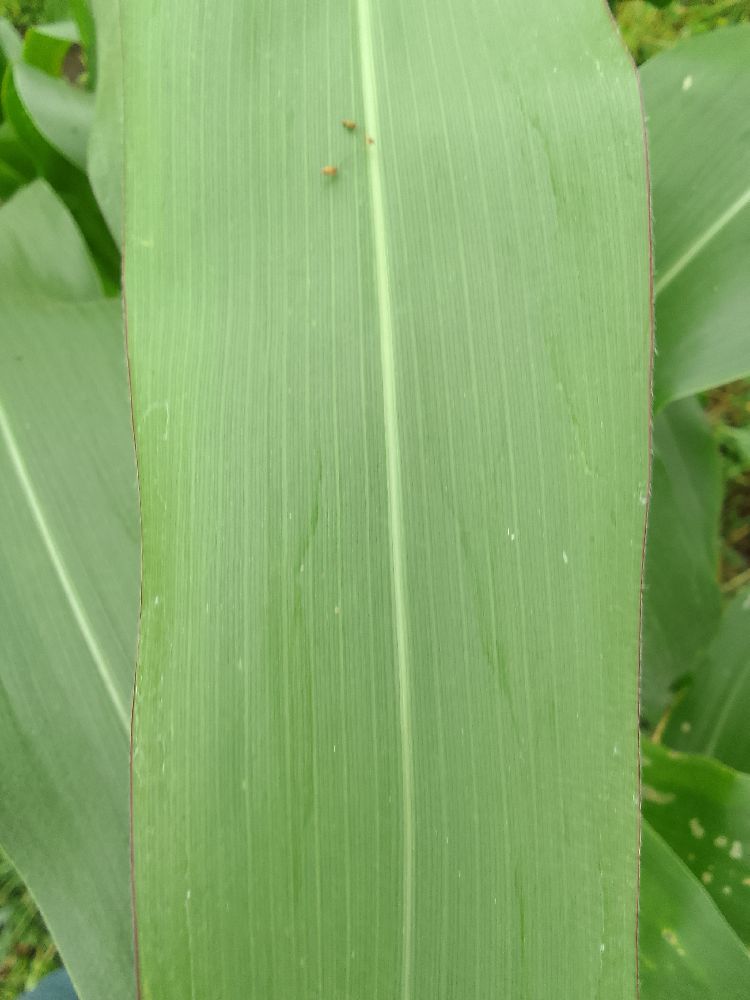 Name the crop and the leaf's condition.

maize, healthy
